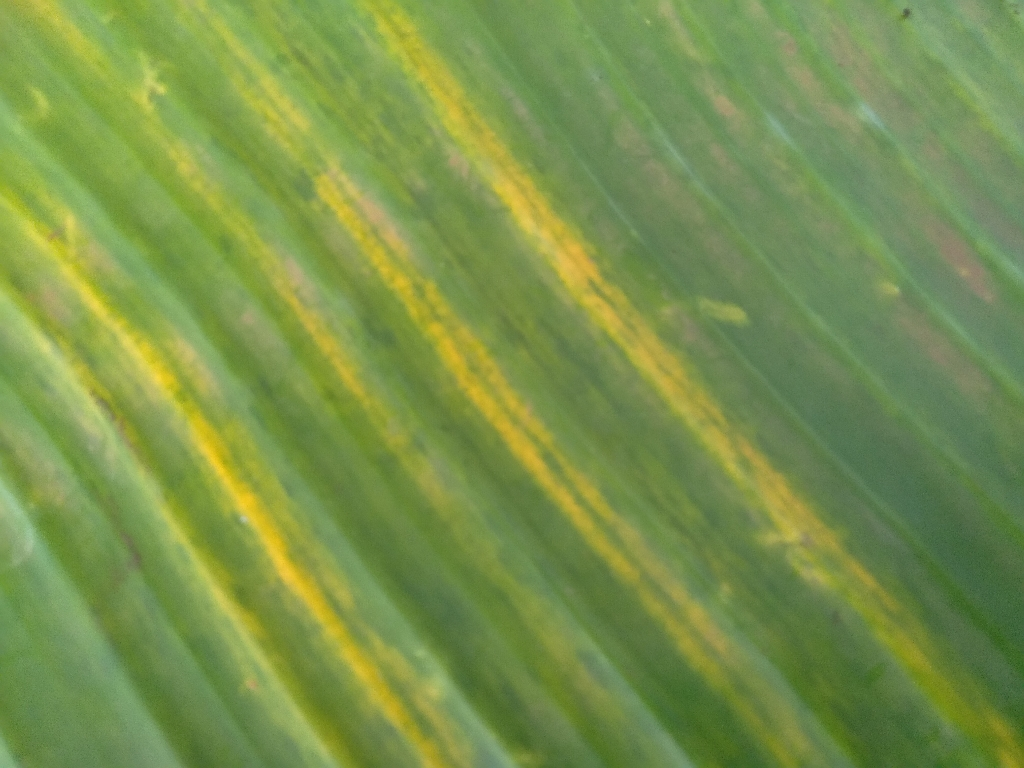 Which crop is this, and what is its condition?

banana, fusarium wilt race 1
